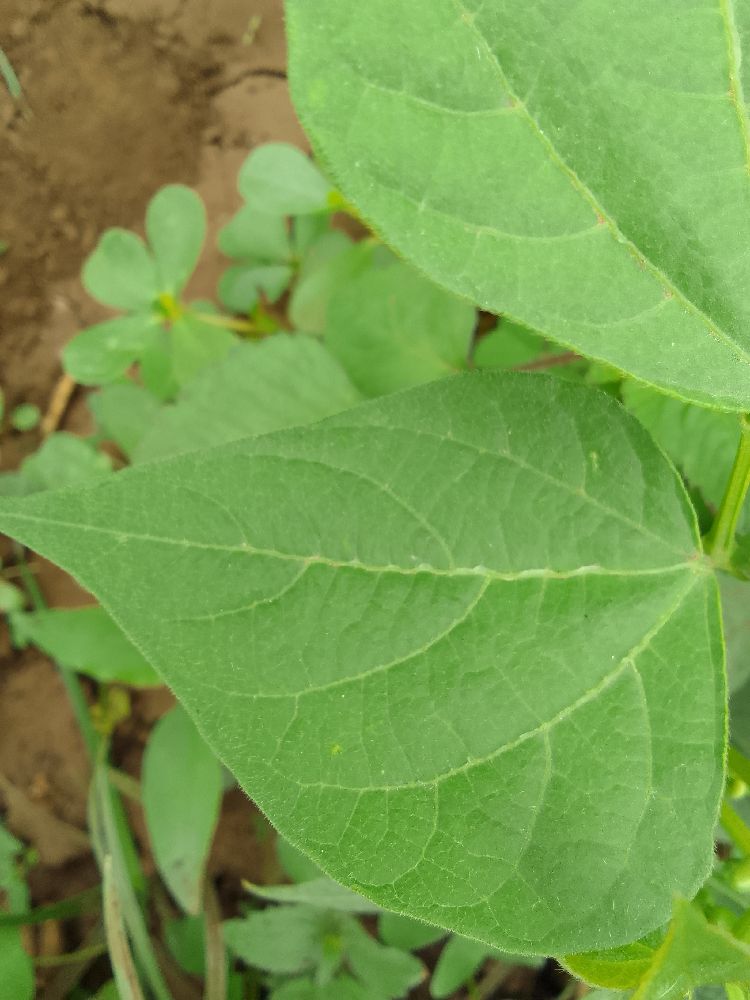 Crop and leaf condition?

common bean, healthy
